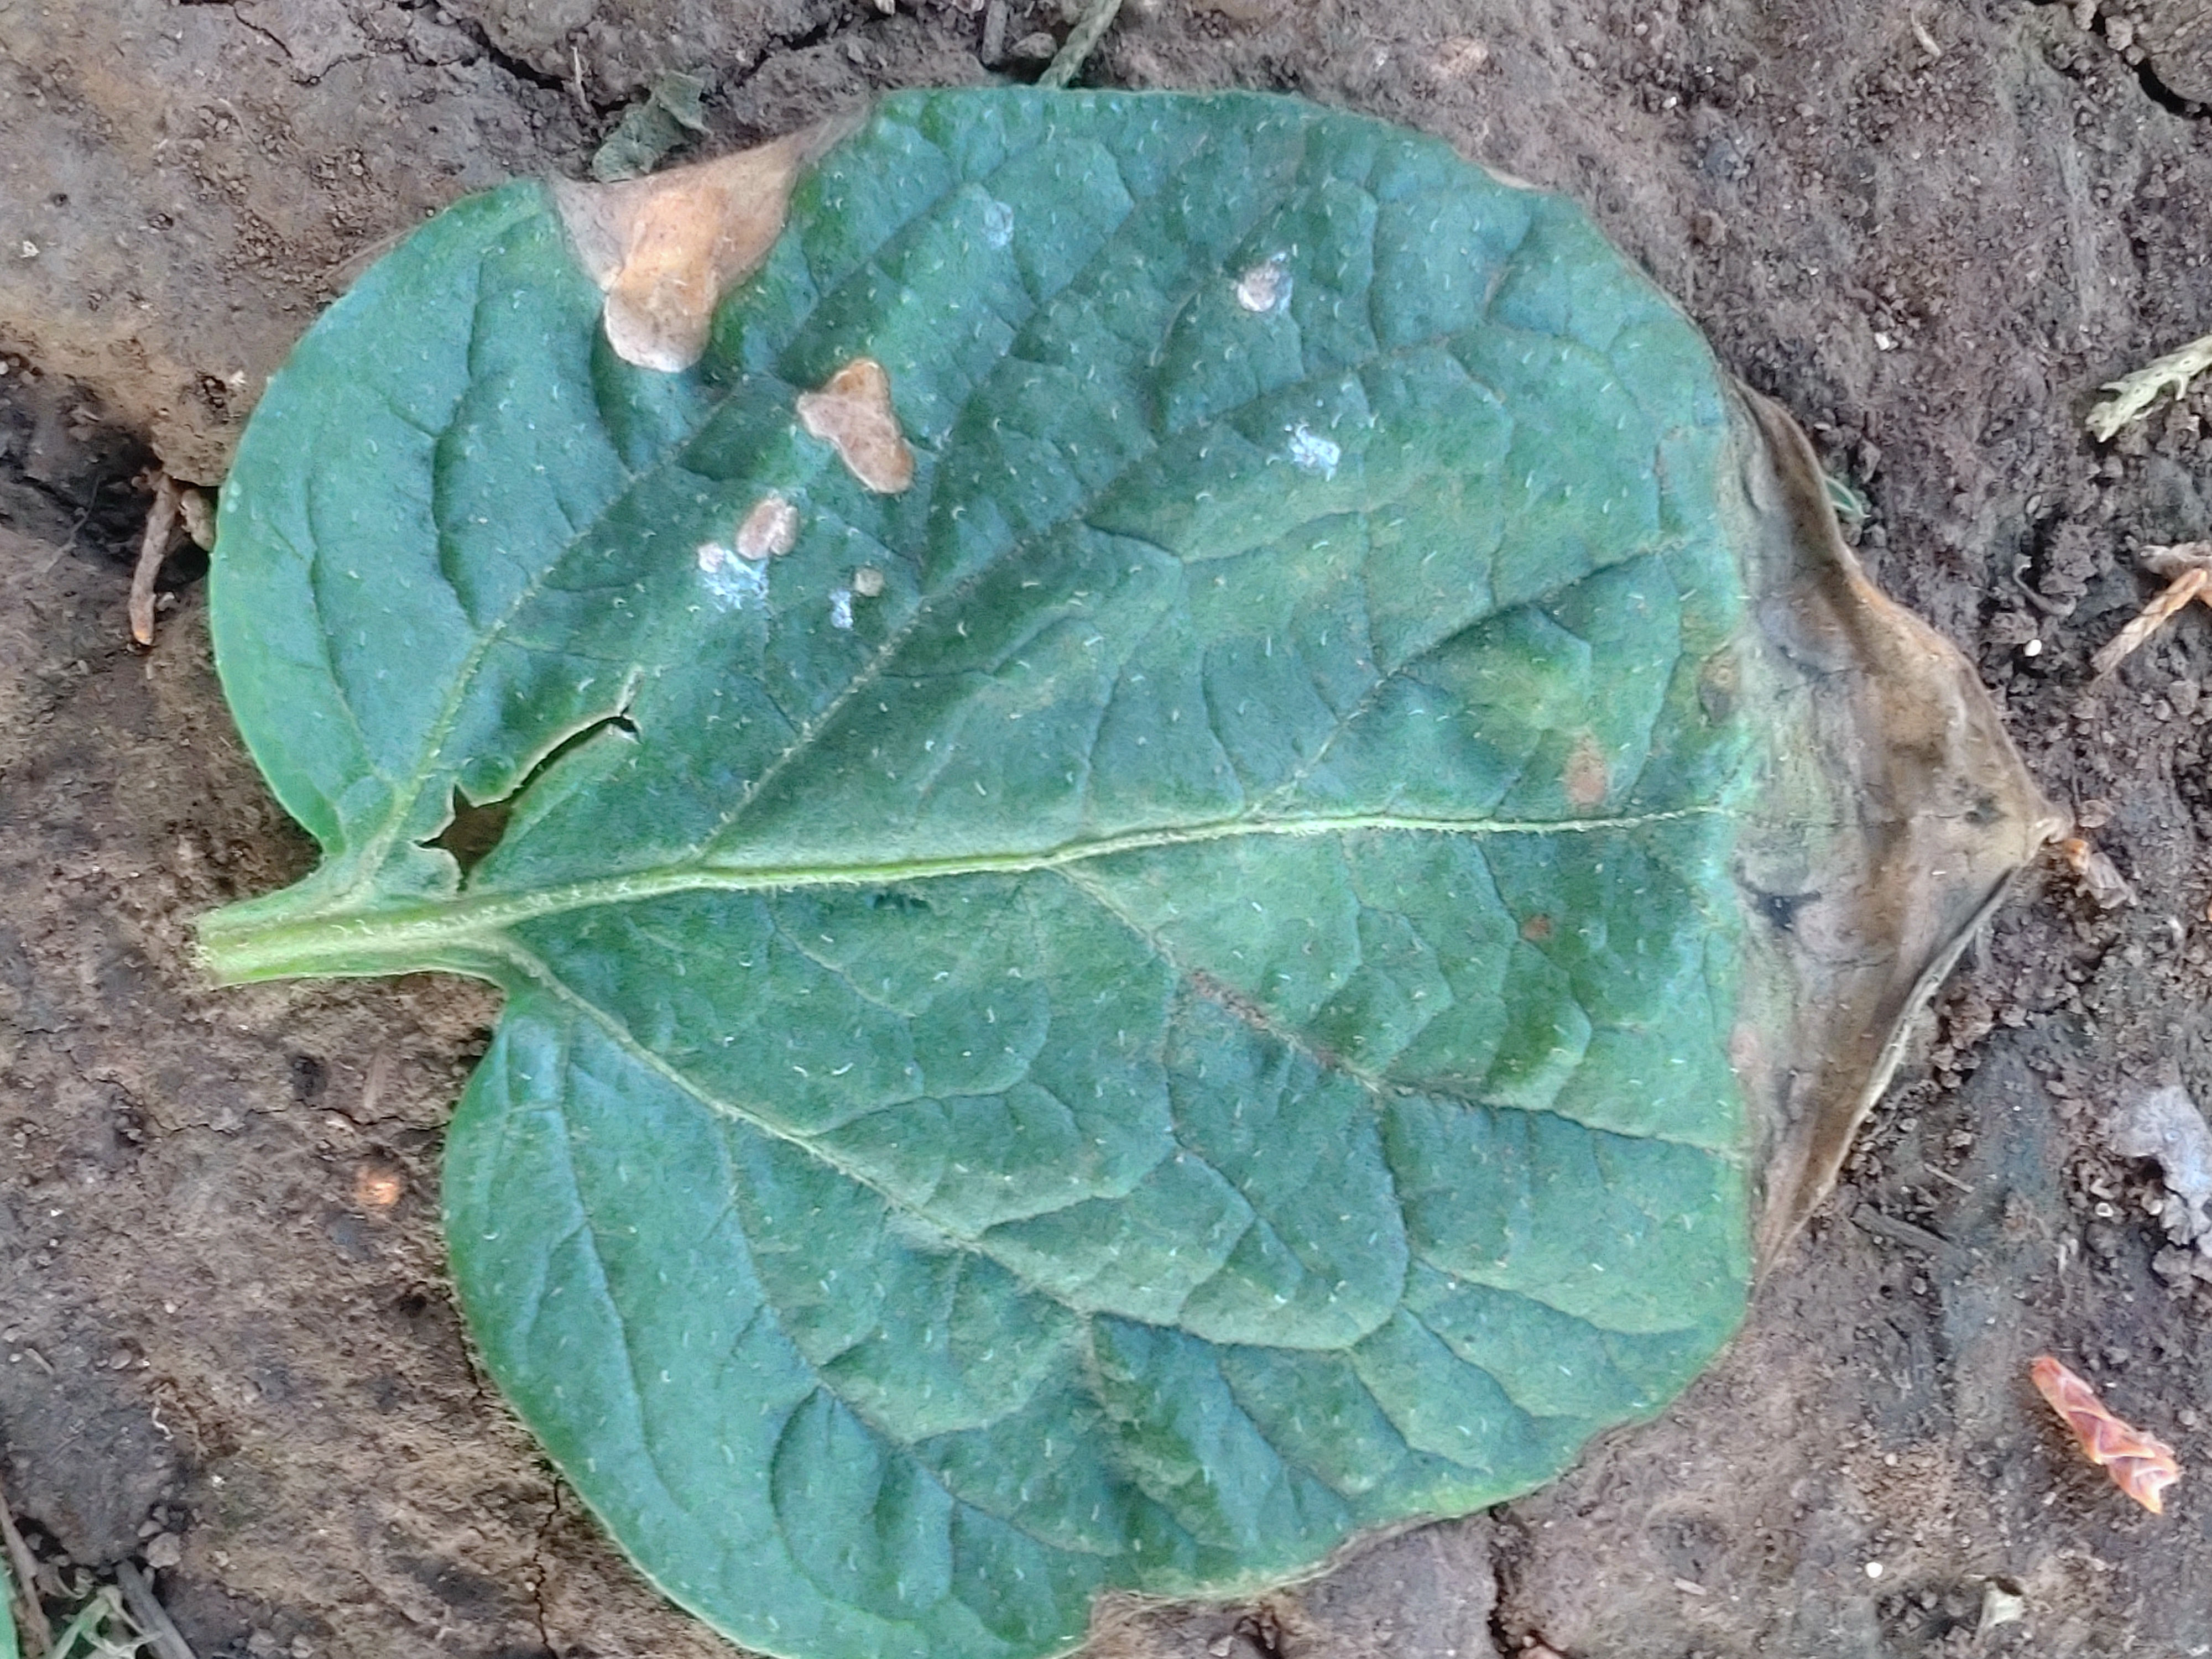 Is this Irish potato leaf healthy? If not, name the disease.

early blight
